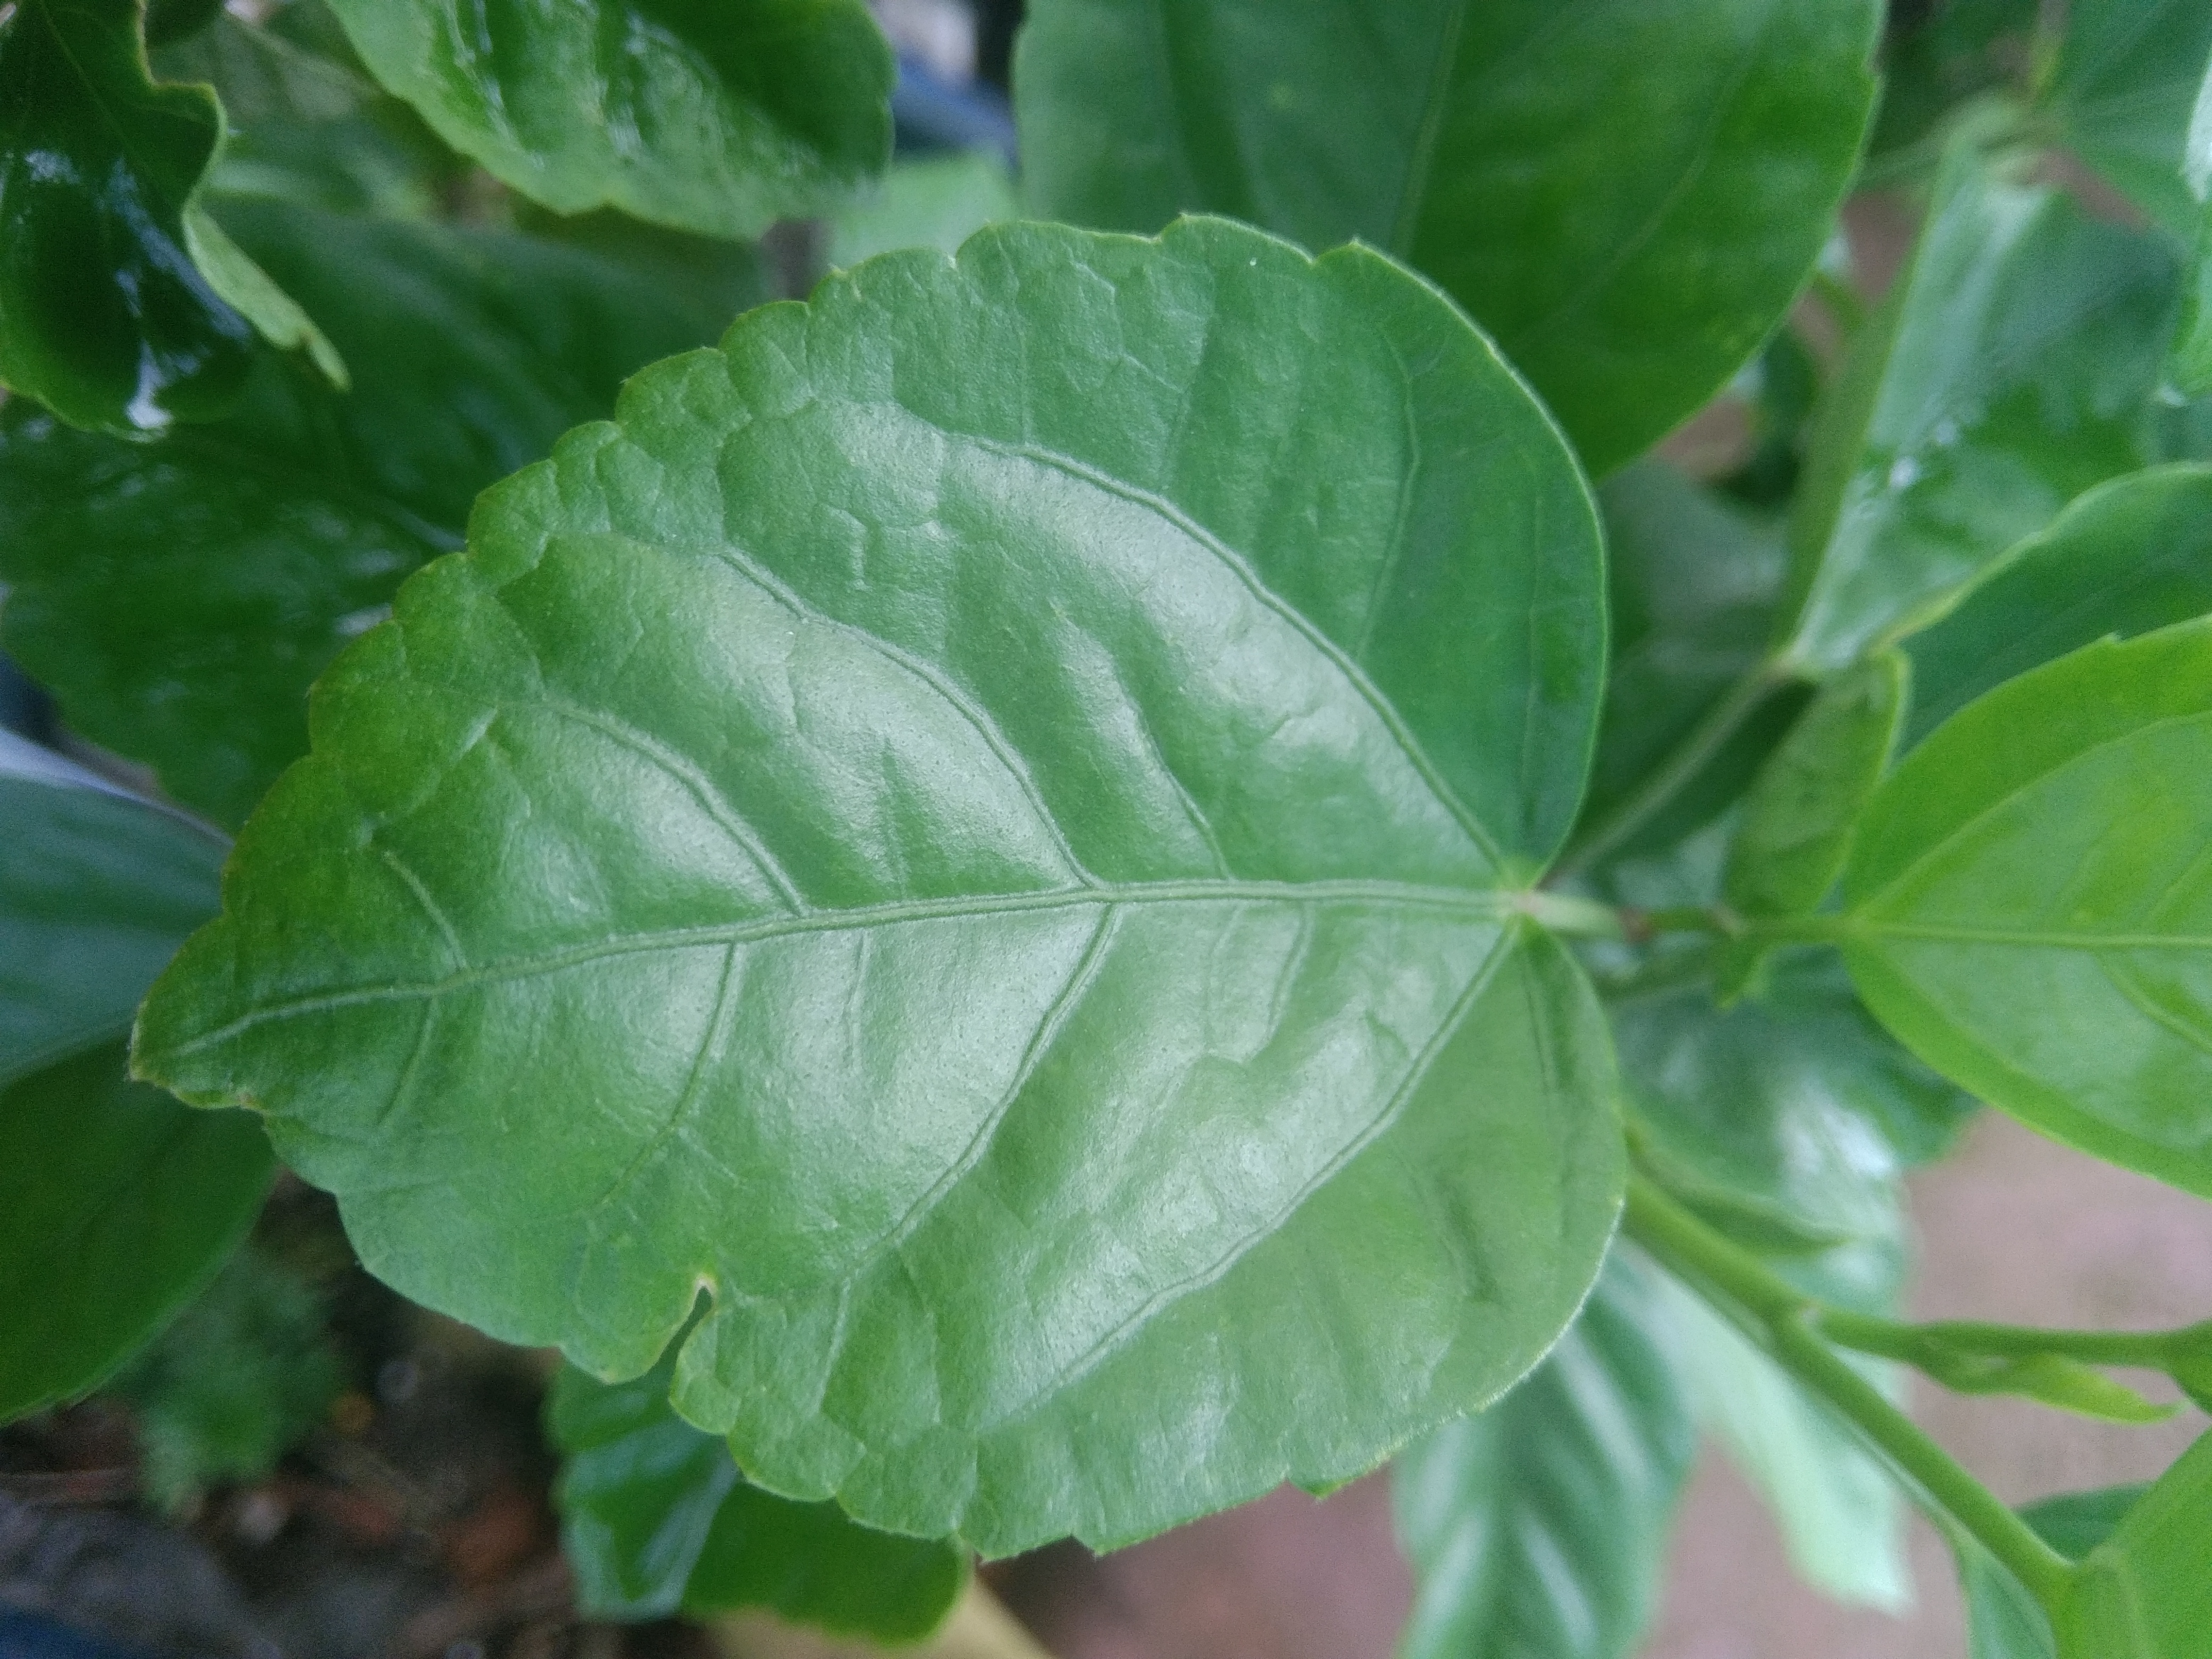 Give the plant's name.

hibiscus
